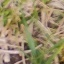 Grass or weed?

grass
